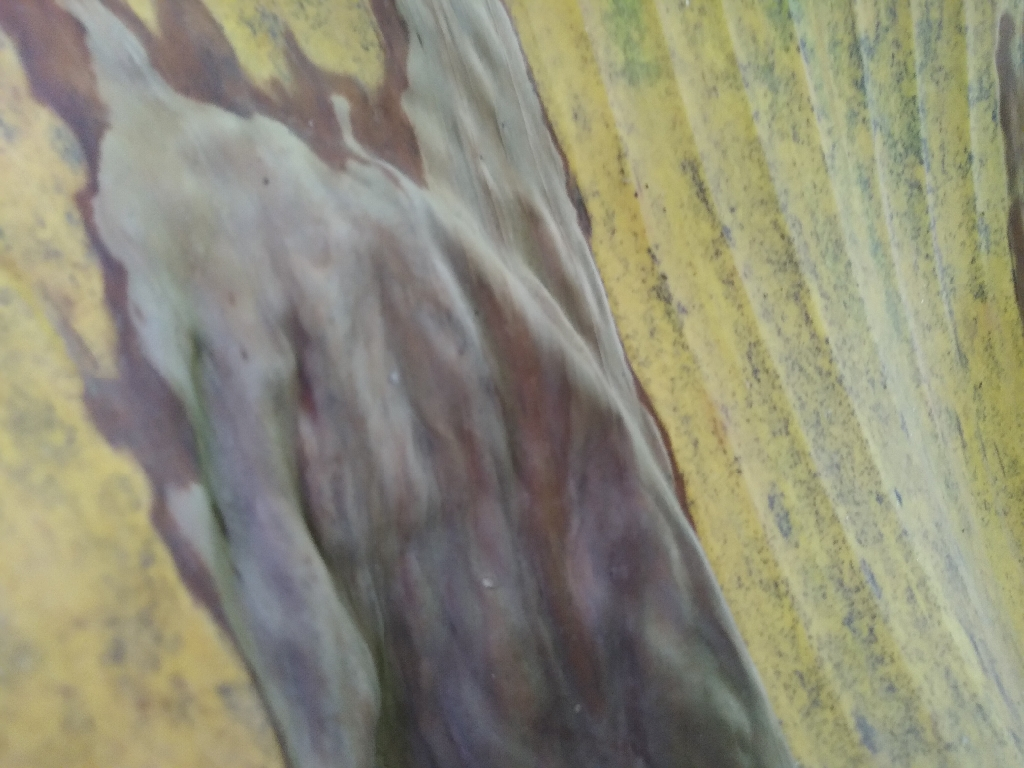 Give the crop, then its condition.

banana, black sigatoka
